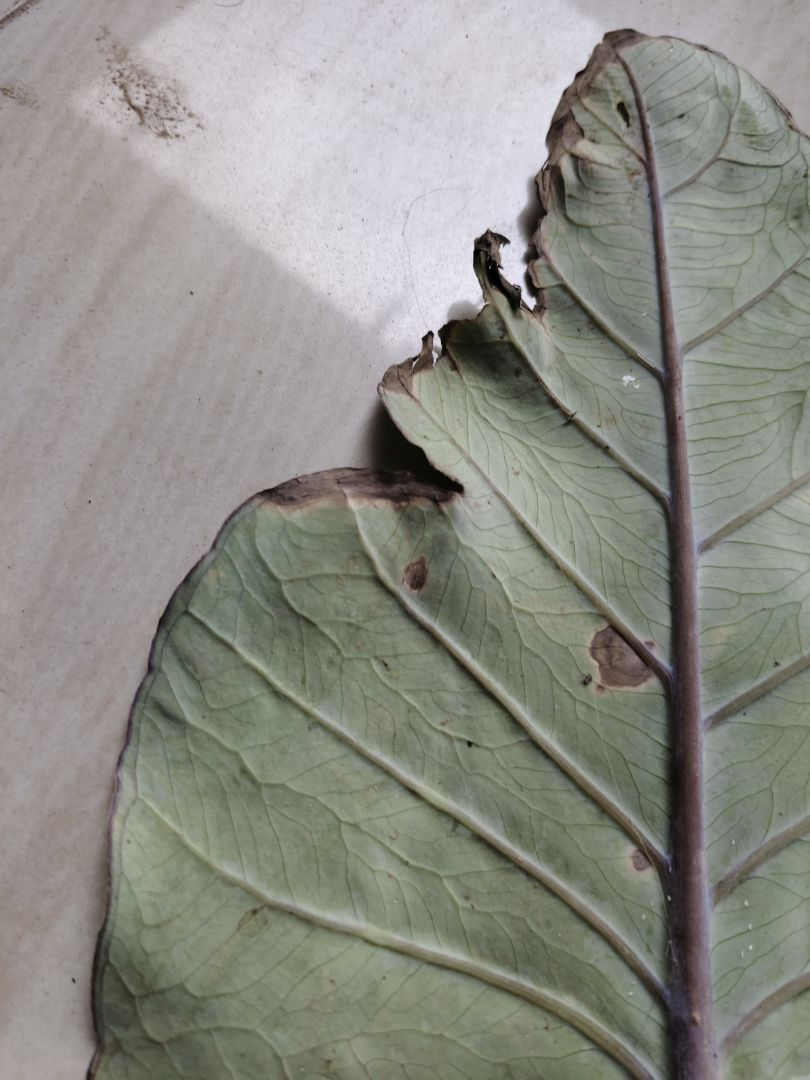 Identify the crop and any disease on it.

taro, leaf blight
